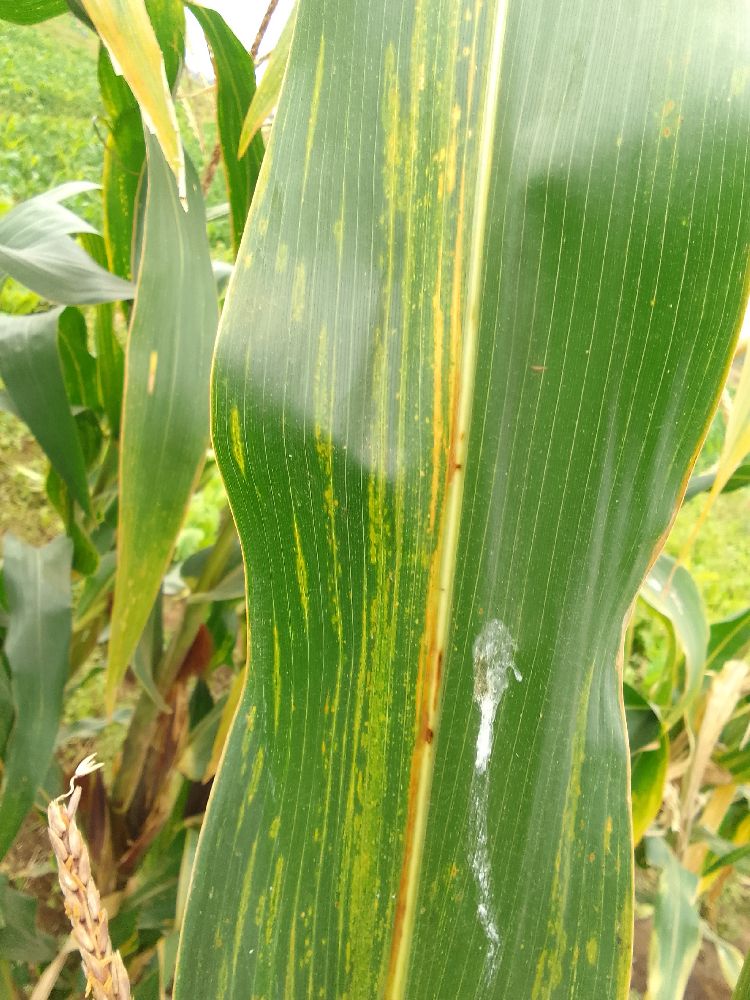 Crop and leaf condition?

maize, maize lethal necrosis
